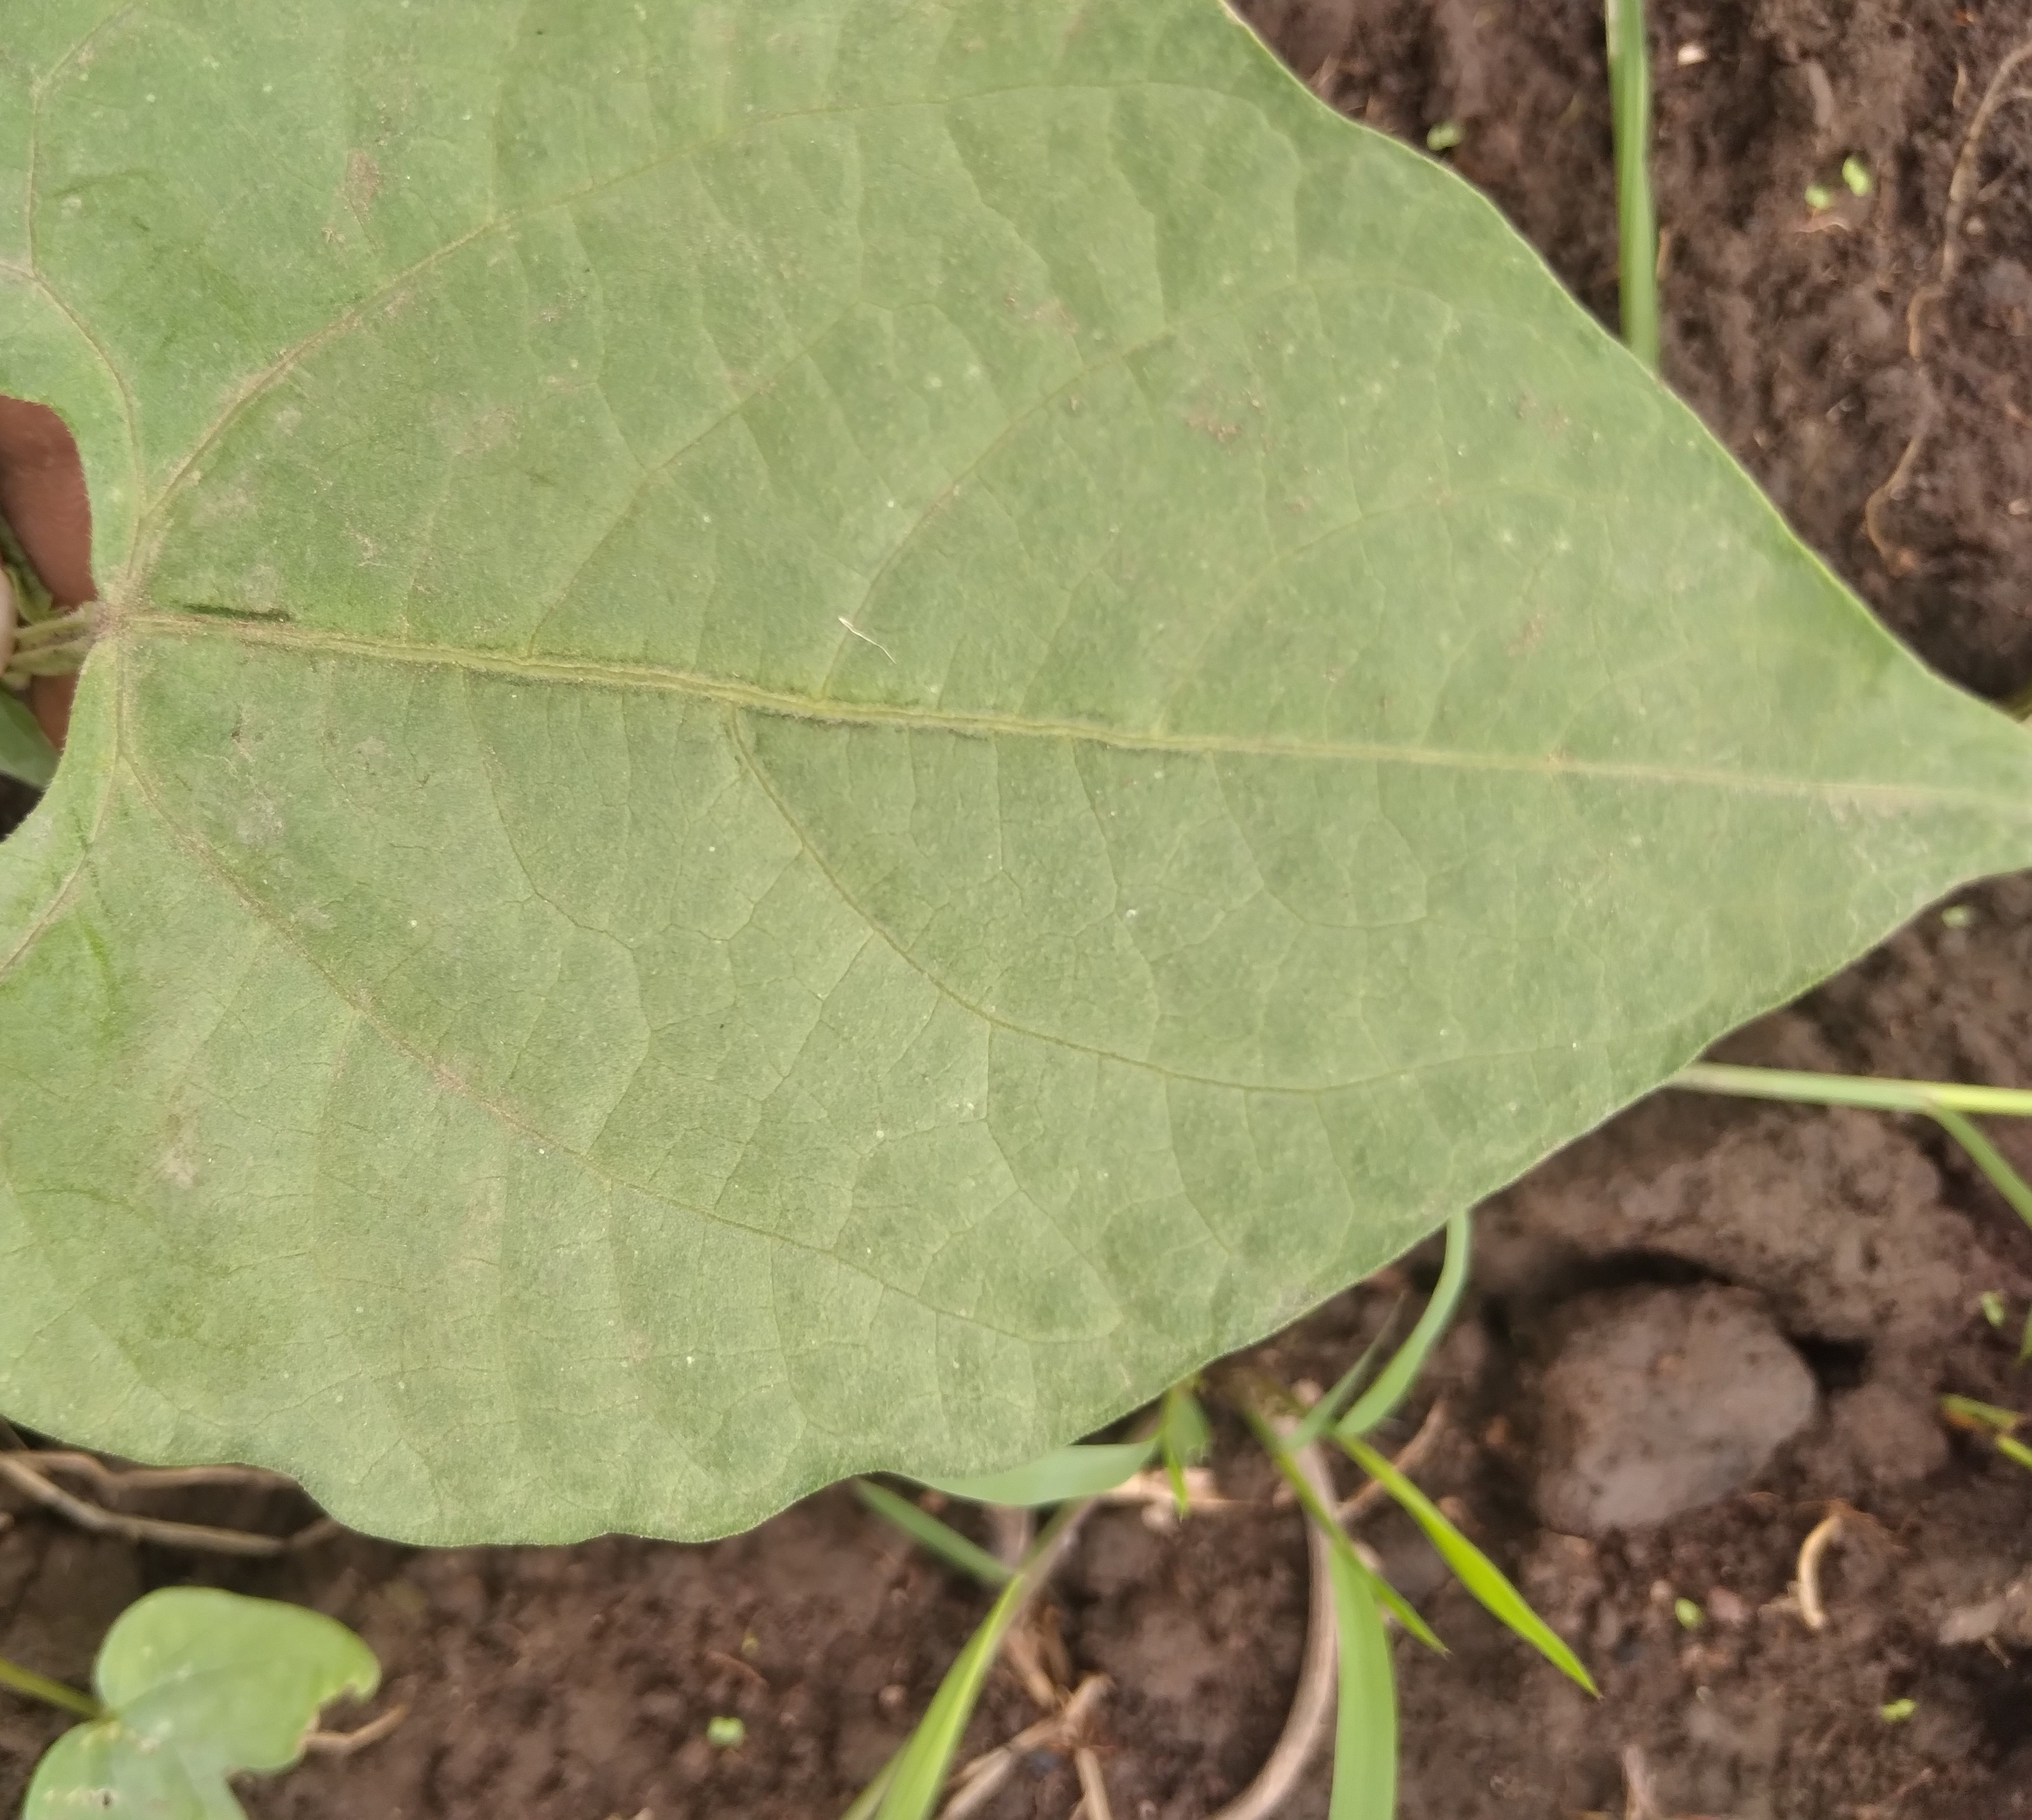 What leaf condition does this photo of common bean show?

healthy
